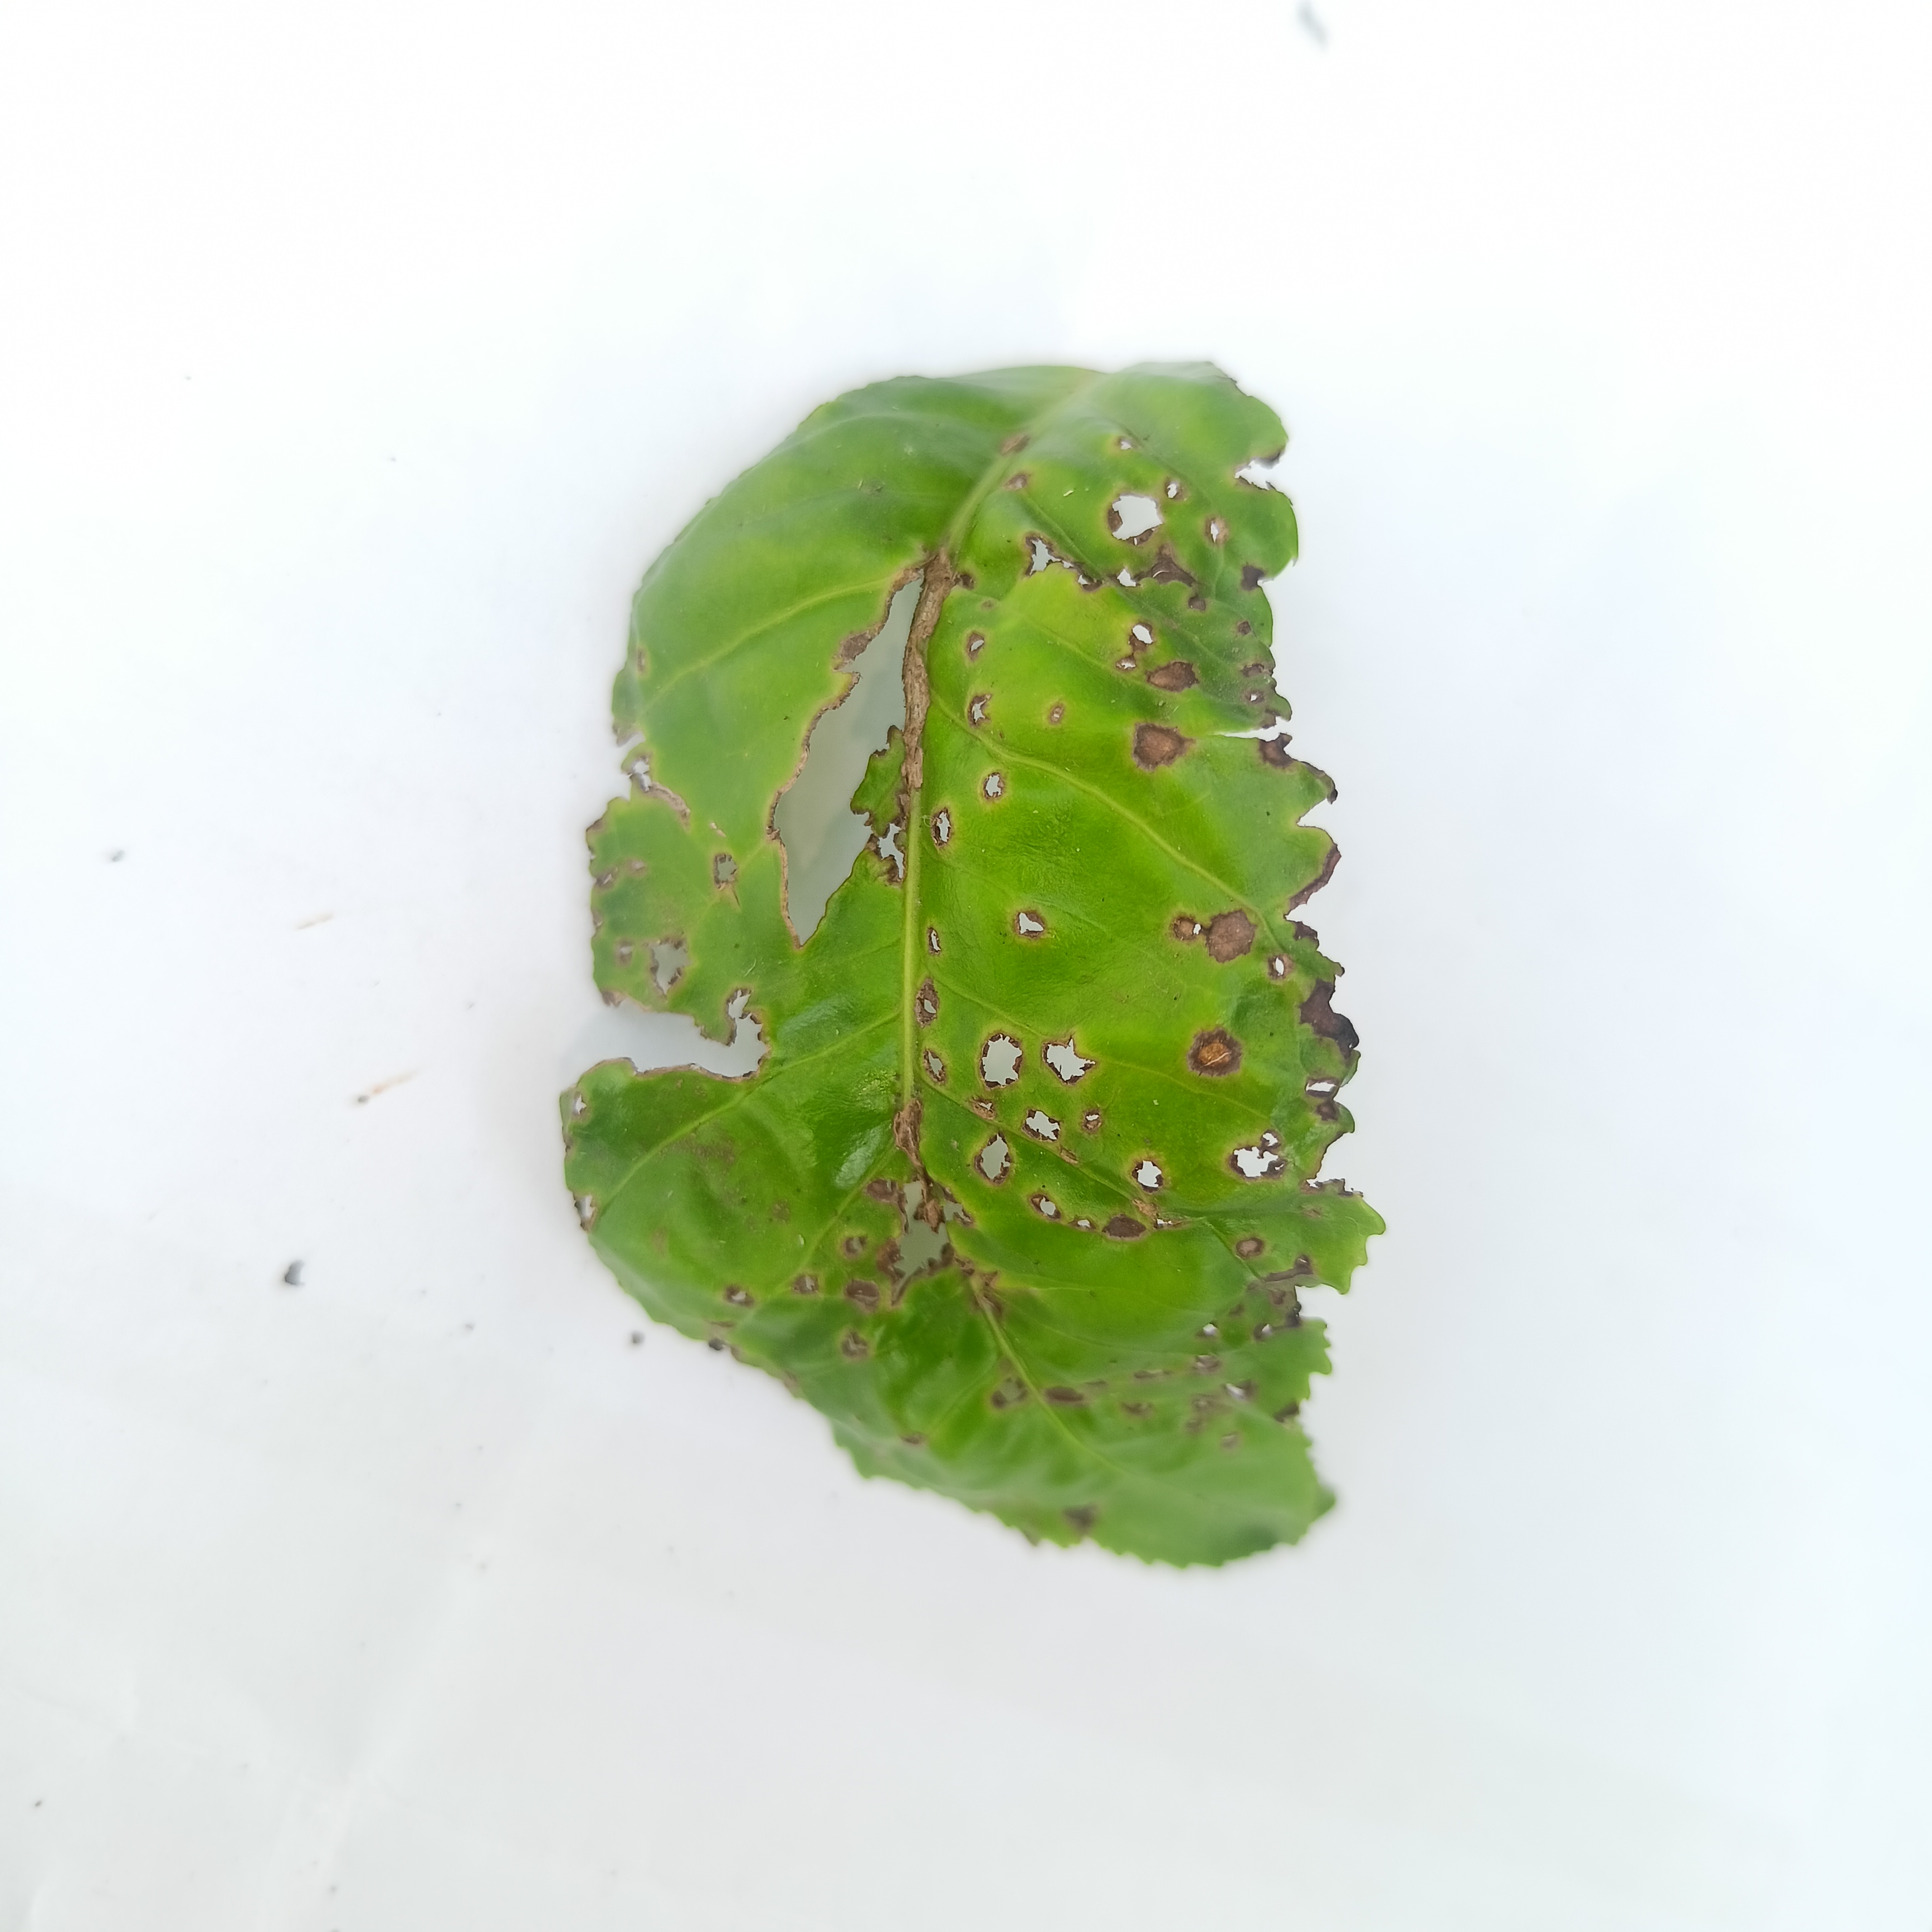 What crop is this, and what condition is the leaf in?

tea, helopeltis
